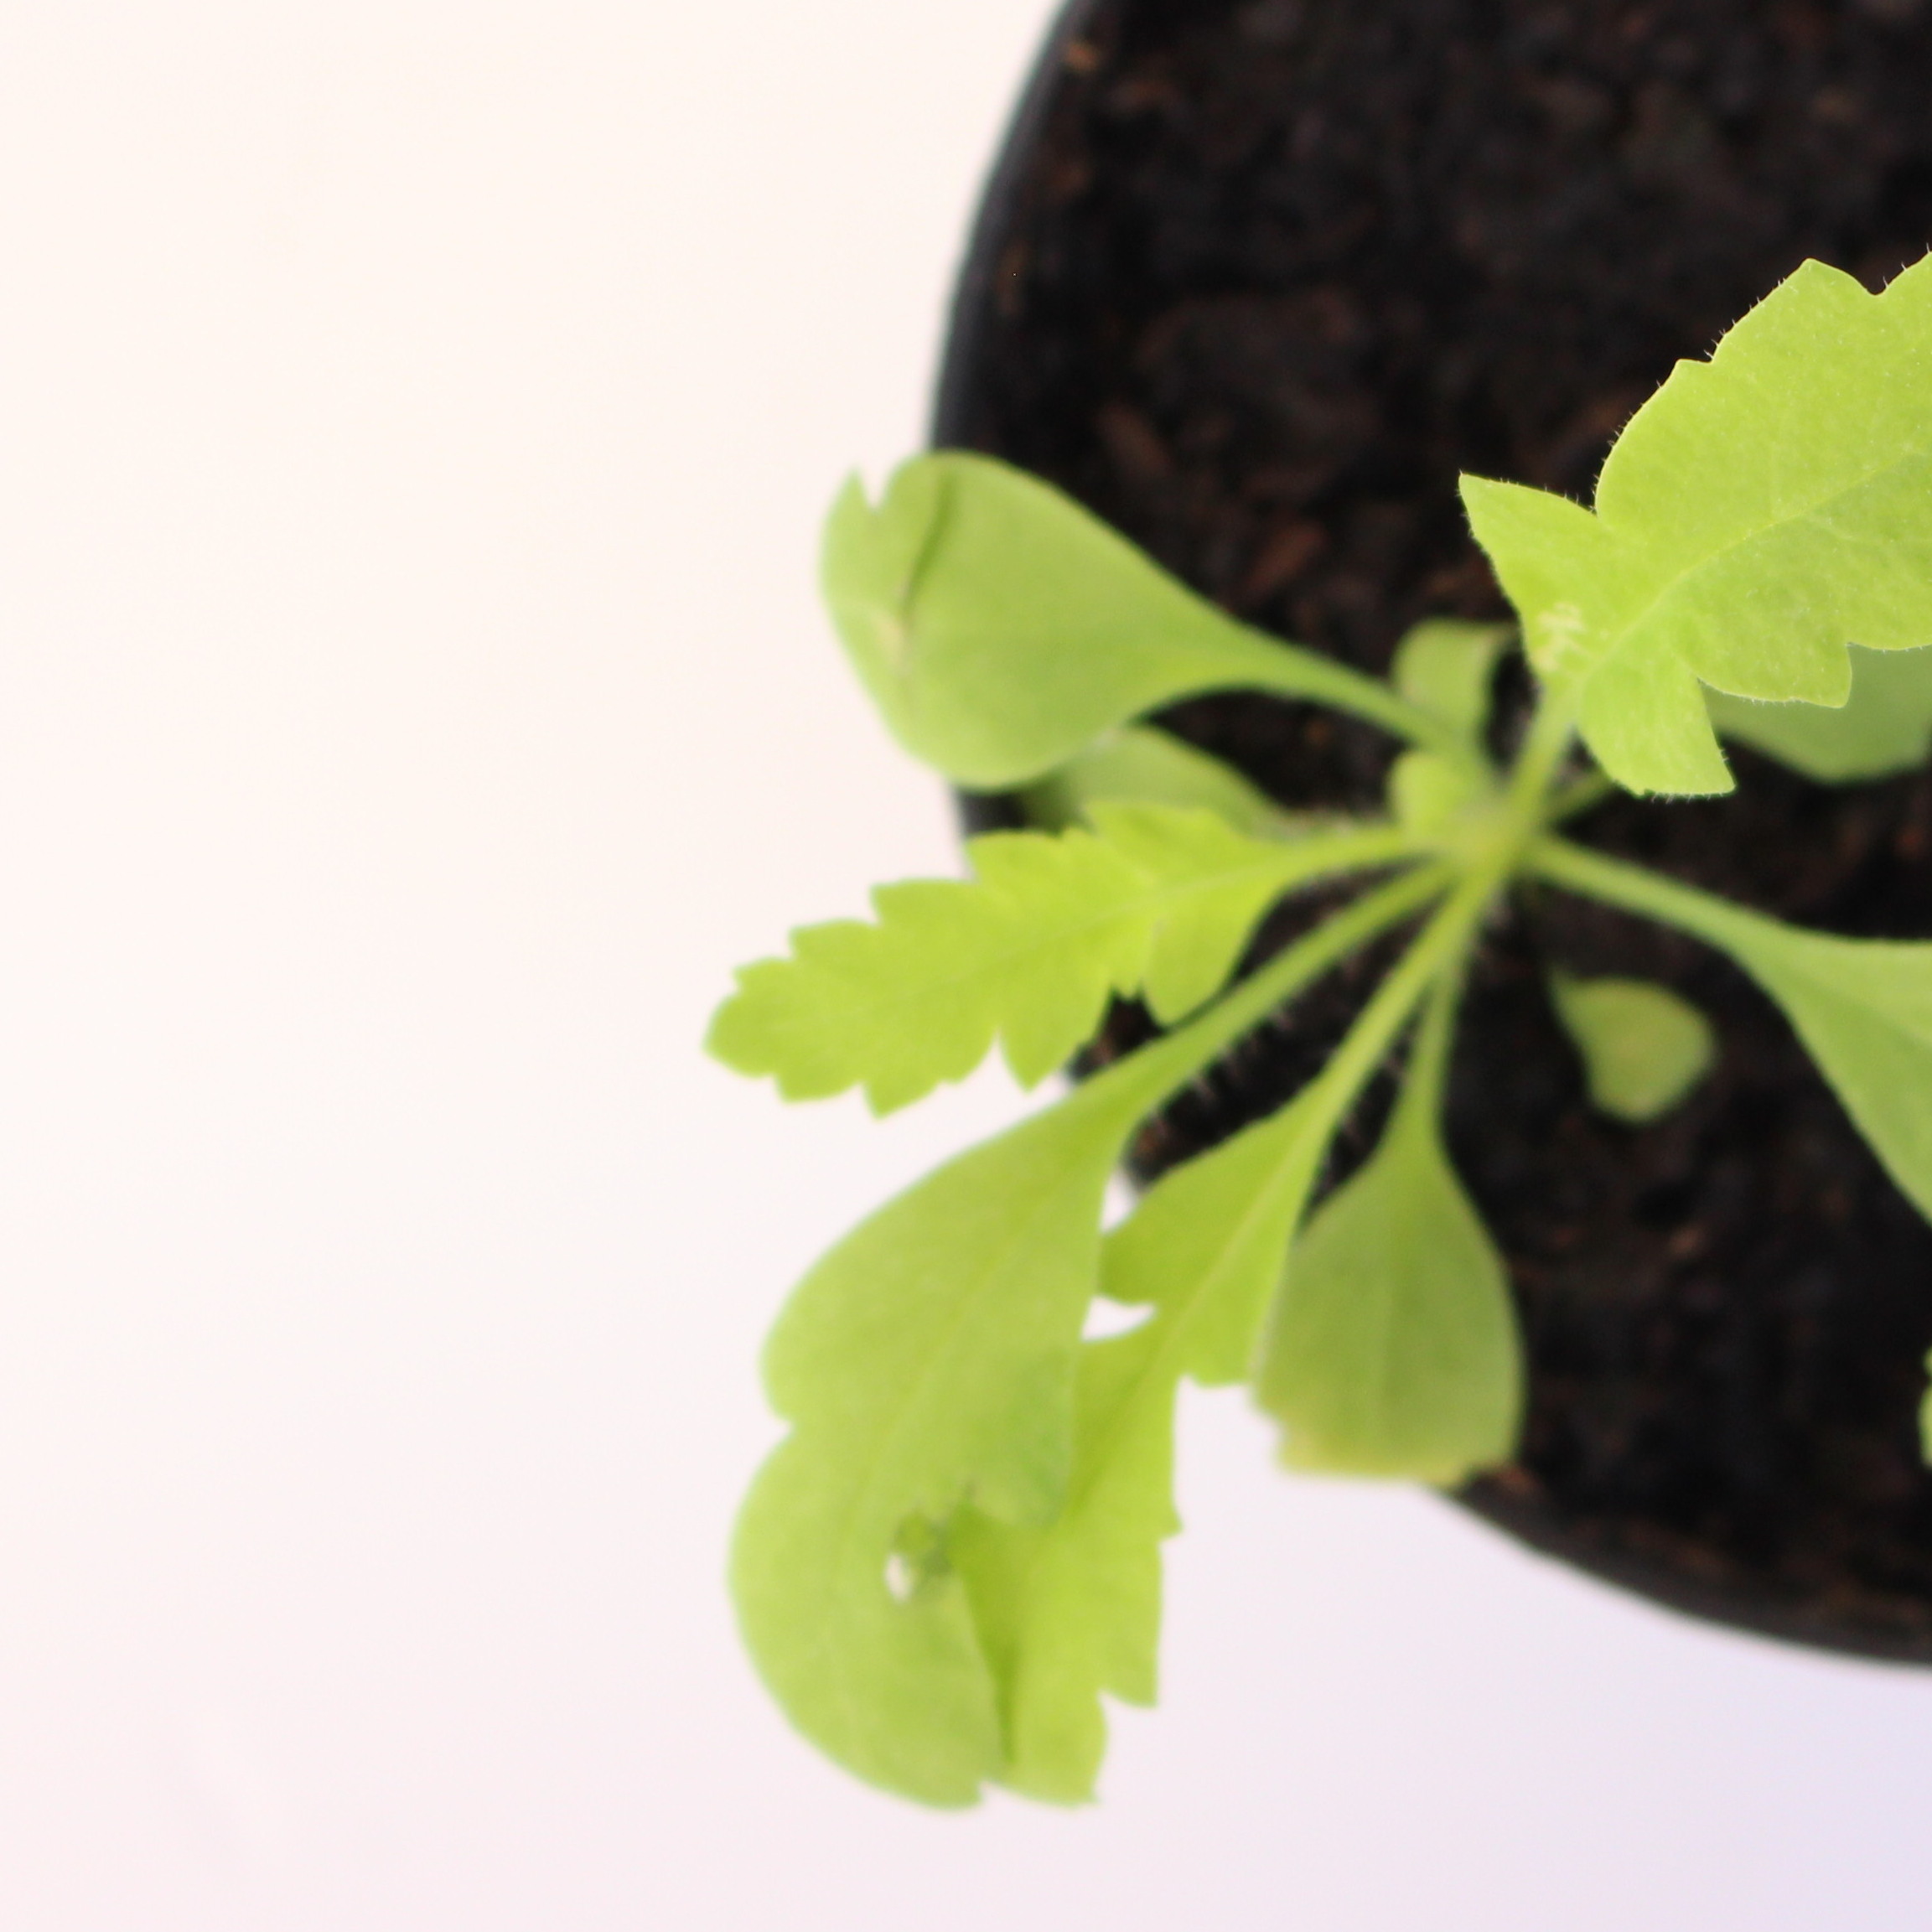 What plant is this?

Papaver rhoeas
